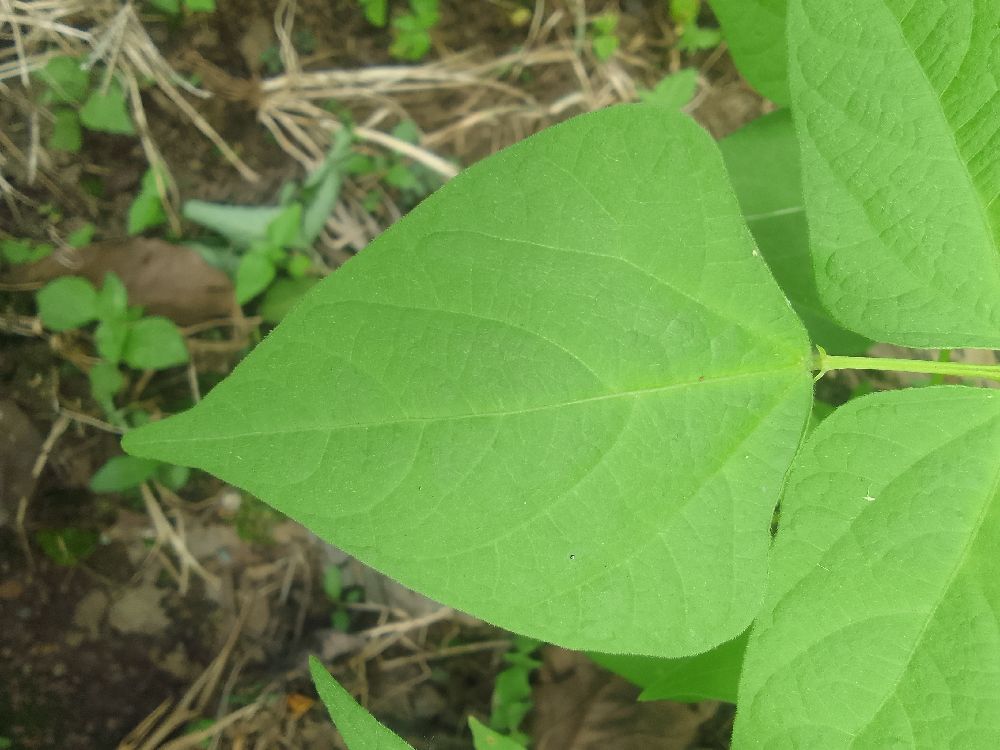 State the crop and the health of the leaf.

common bean, healthy
